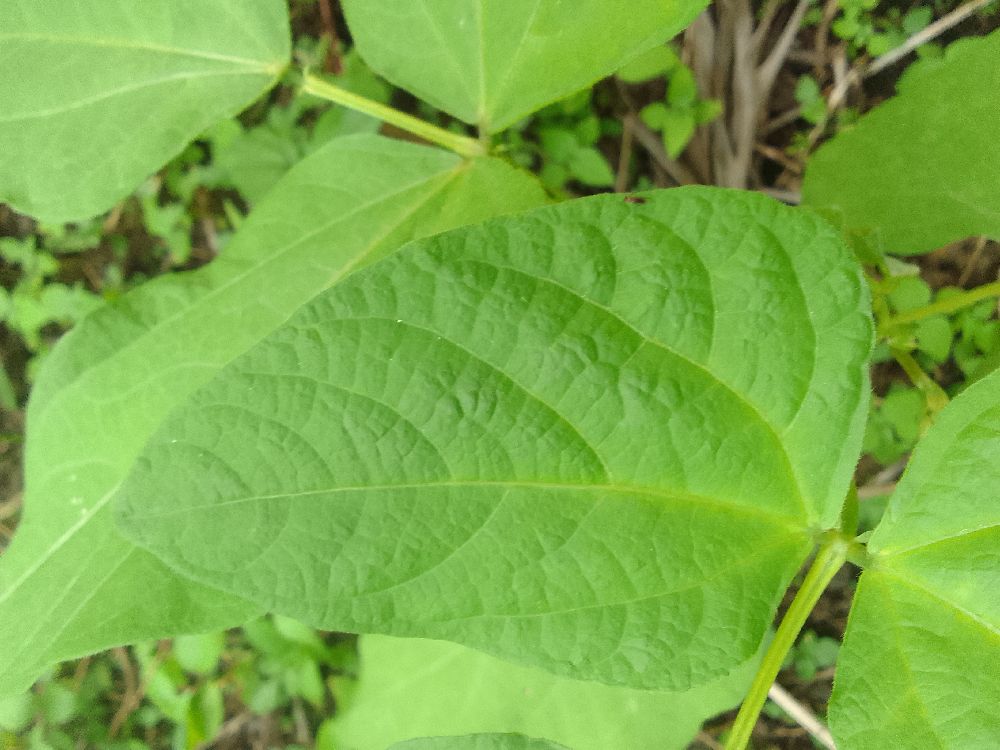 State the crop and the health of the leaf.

common bean, healthy
